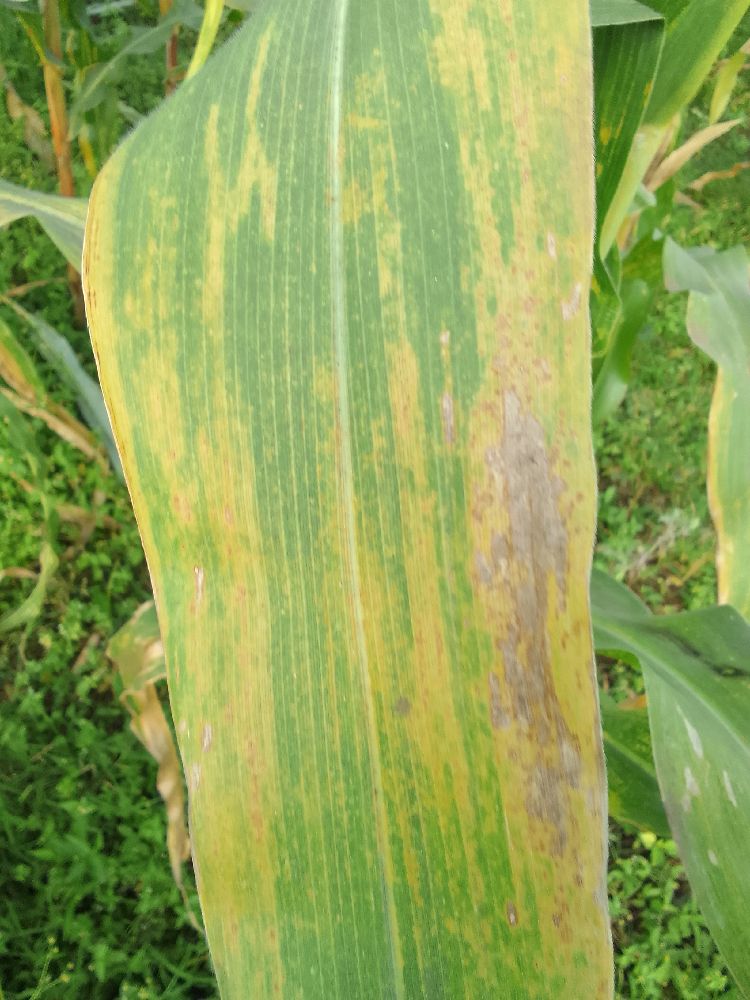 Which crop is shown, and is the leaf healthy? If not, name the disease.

maize, maize lethal necrosis
